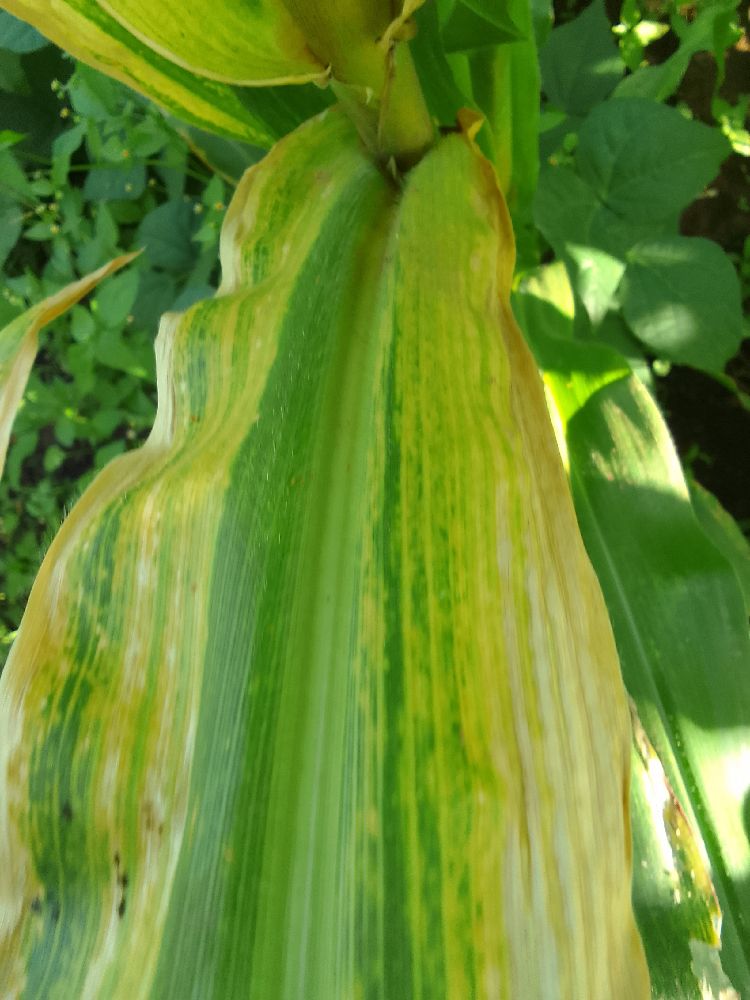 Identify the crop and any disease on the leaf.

maize, maize lethal necrosis
